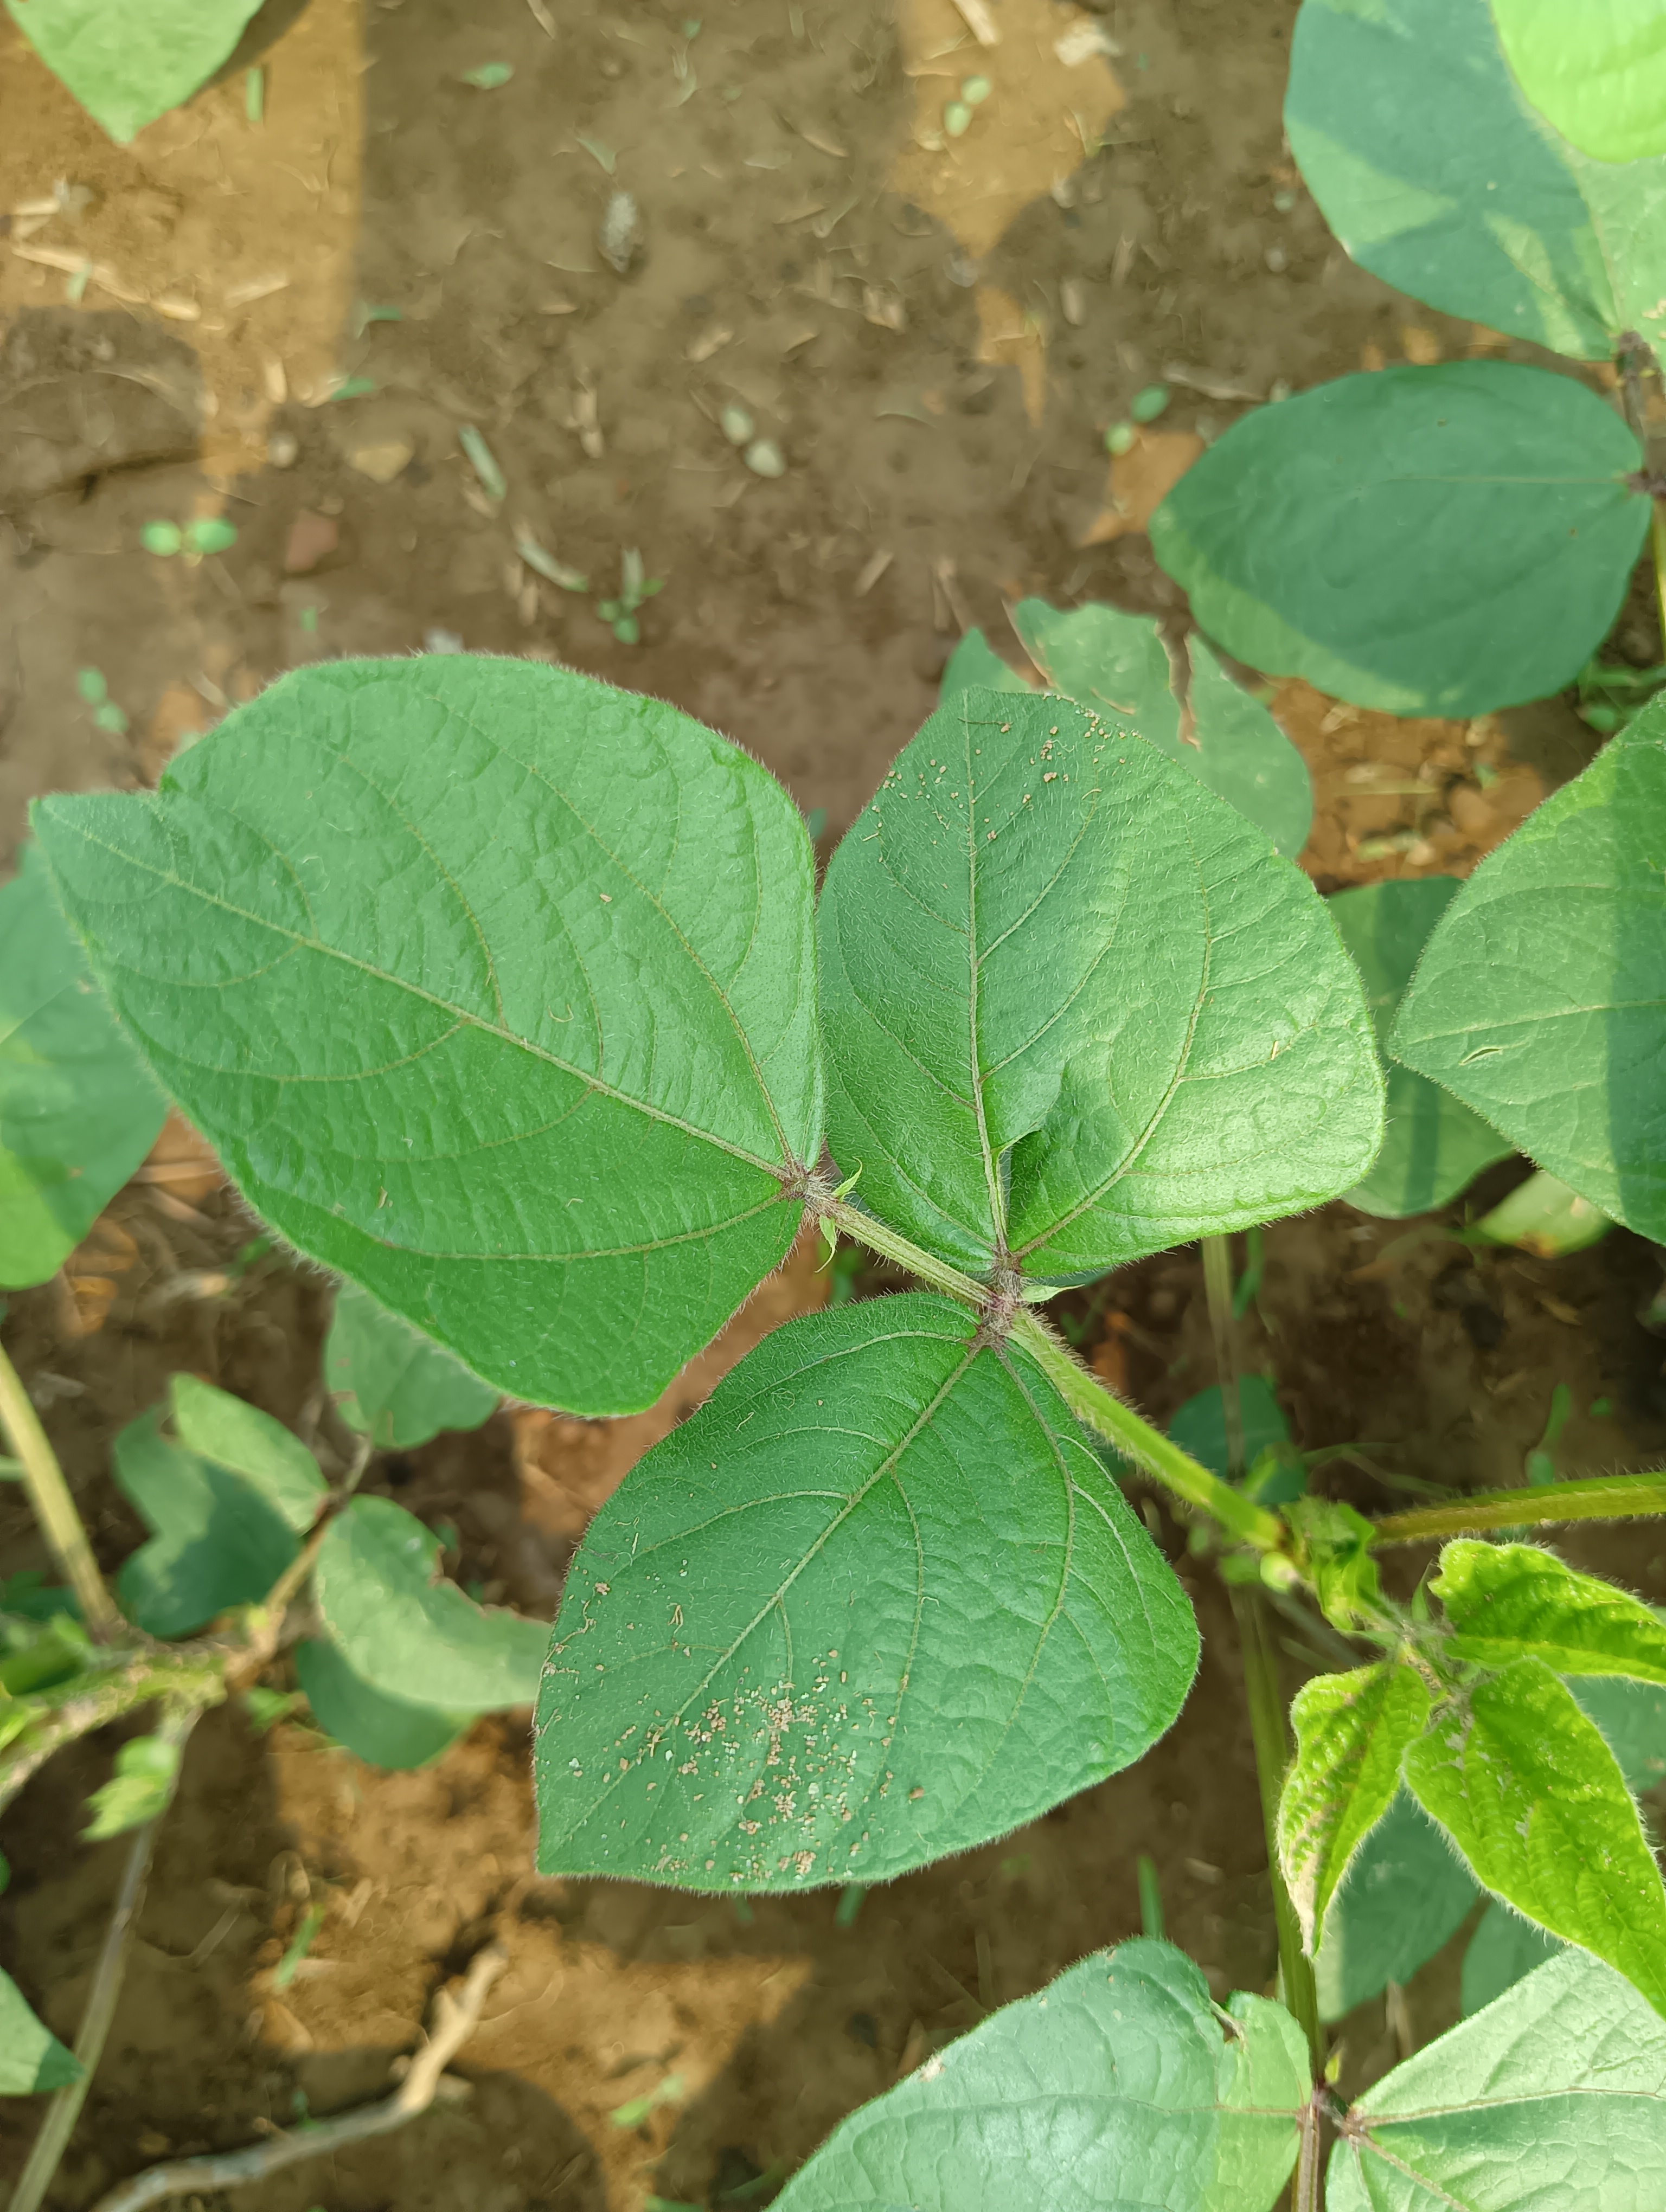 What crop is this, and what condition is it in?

mungbean, healthy
